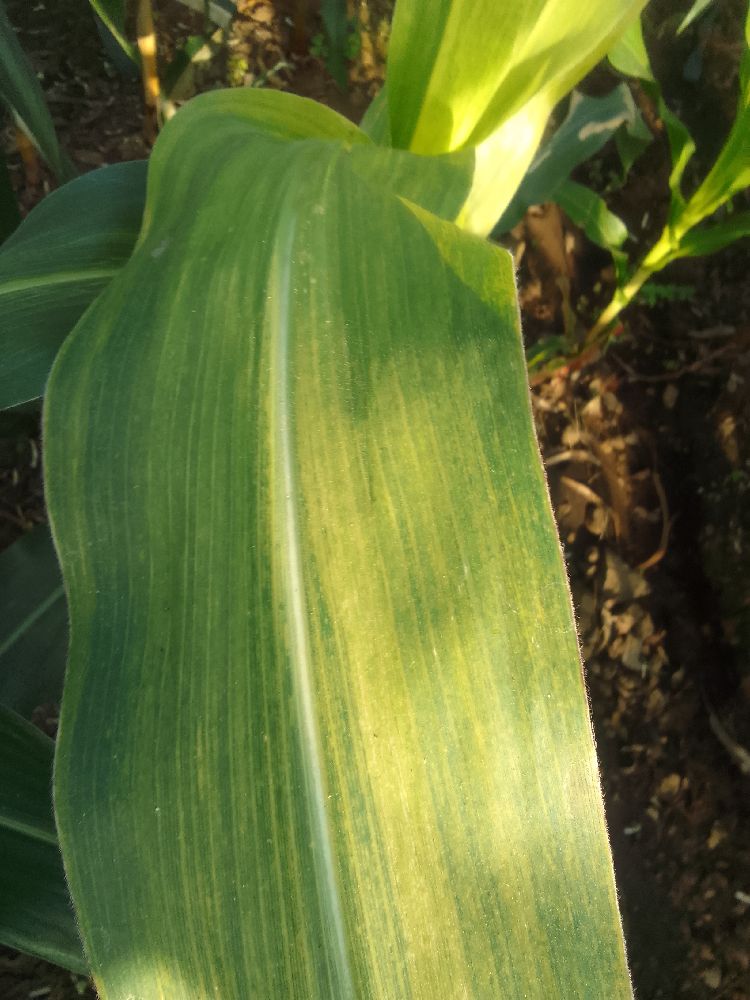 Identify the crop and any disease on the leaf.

maize, maize lethal necrosis
